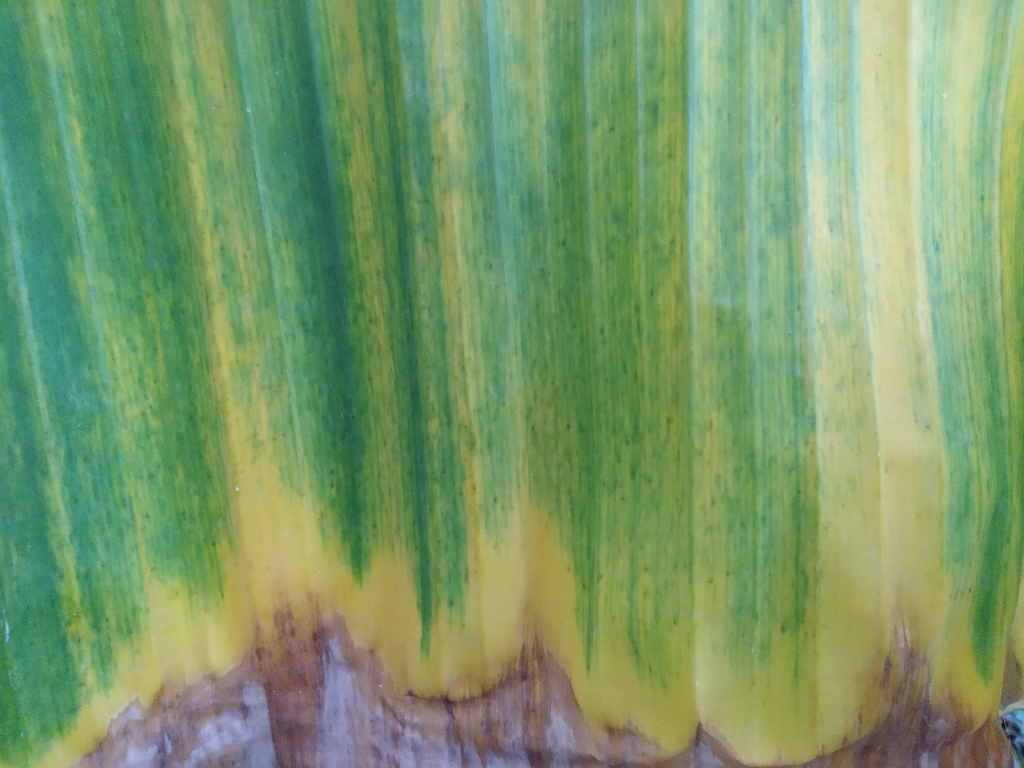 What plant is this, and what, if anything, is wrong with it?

banana, fusarium wilt race 1
